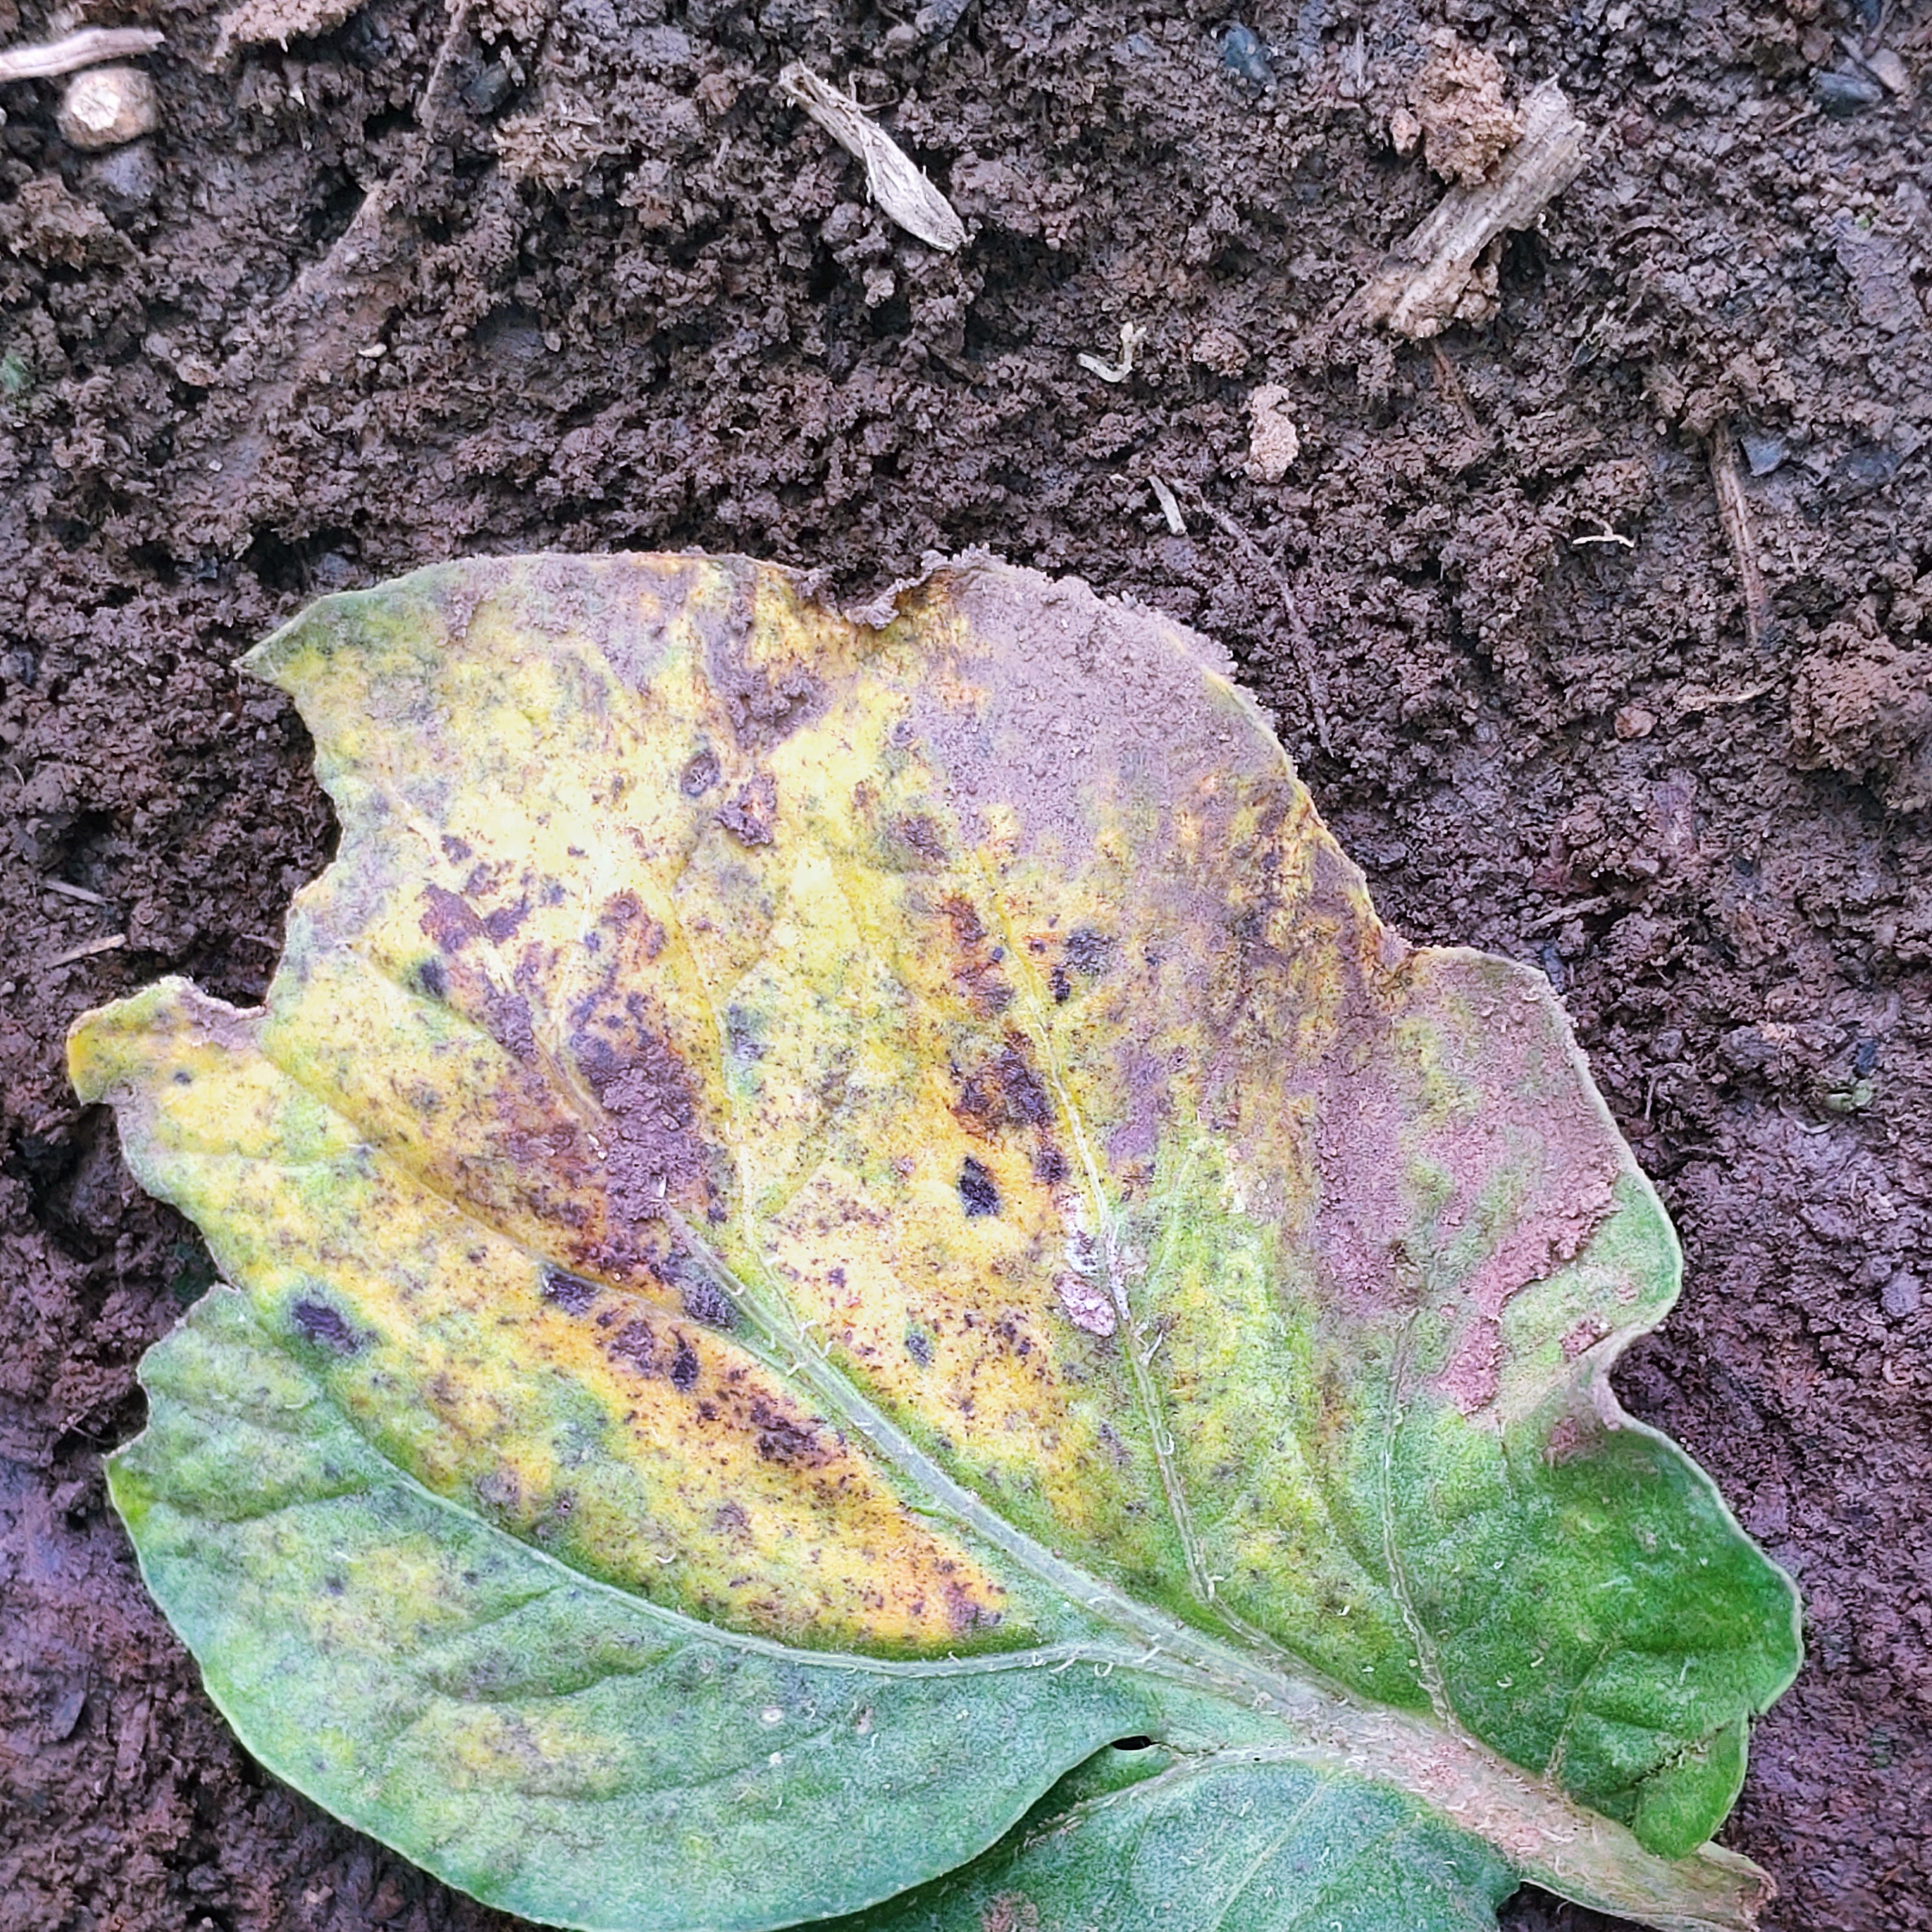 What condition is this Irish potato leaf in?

late blight
